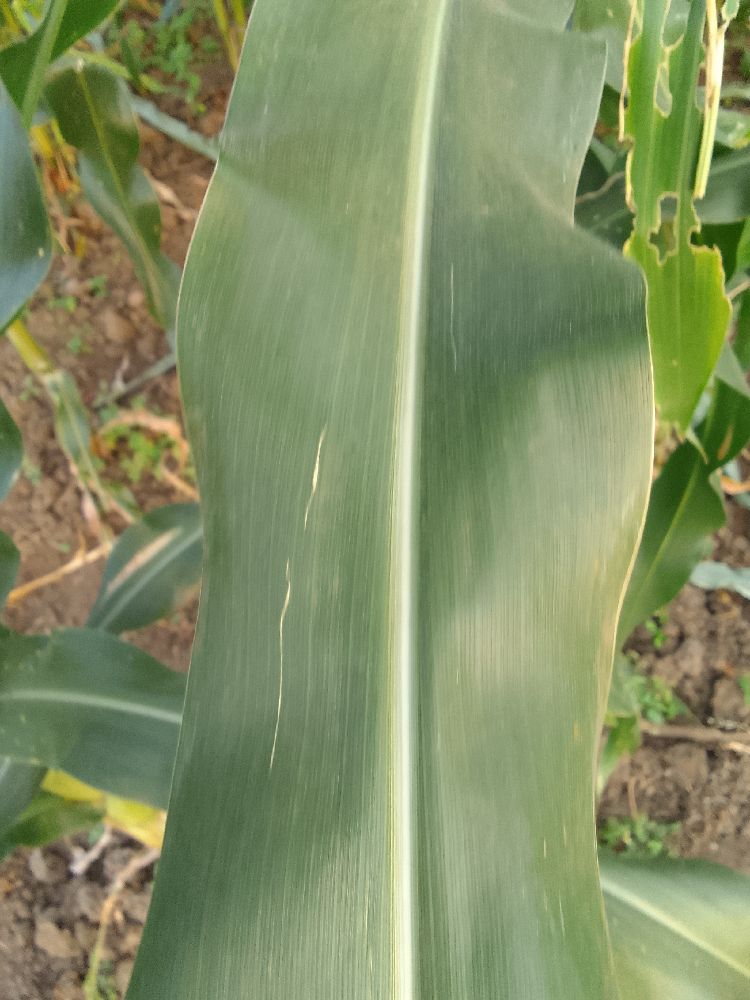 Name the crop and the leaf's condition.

maize, healthy
